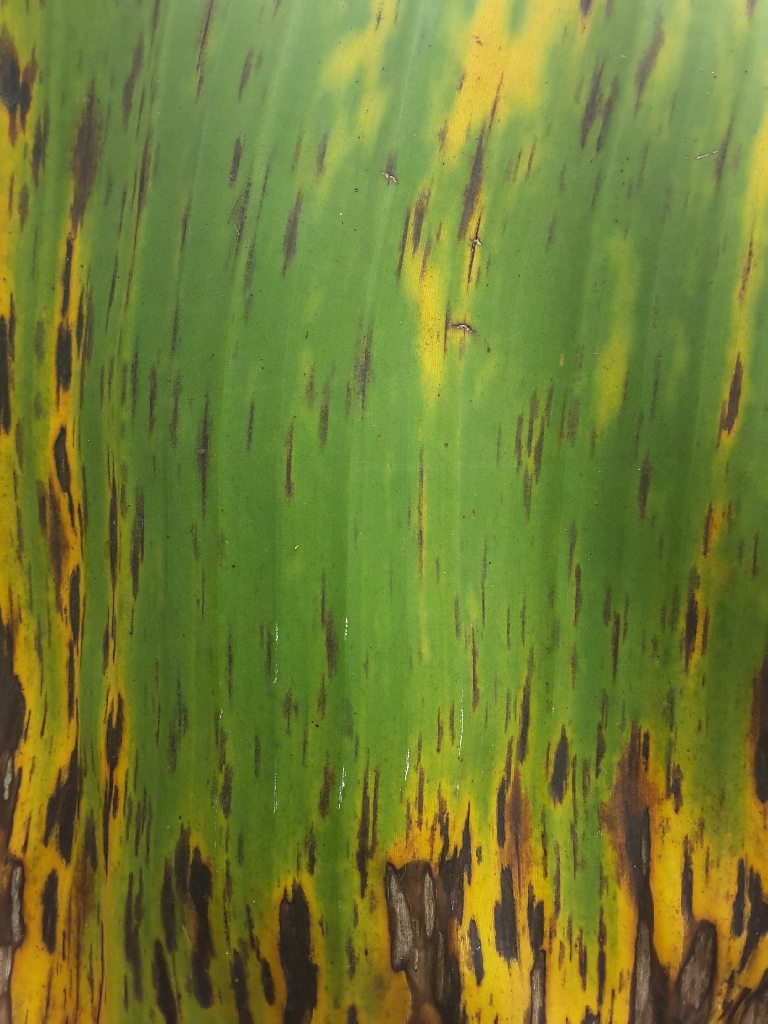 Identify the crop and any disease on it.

banana, black sigatoka
